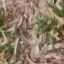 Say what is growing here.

grass
